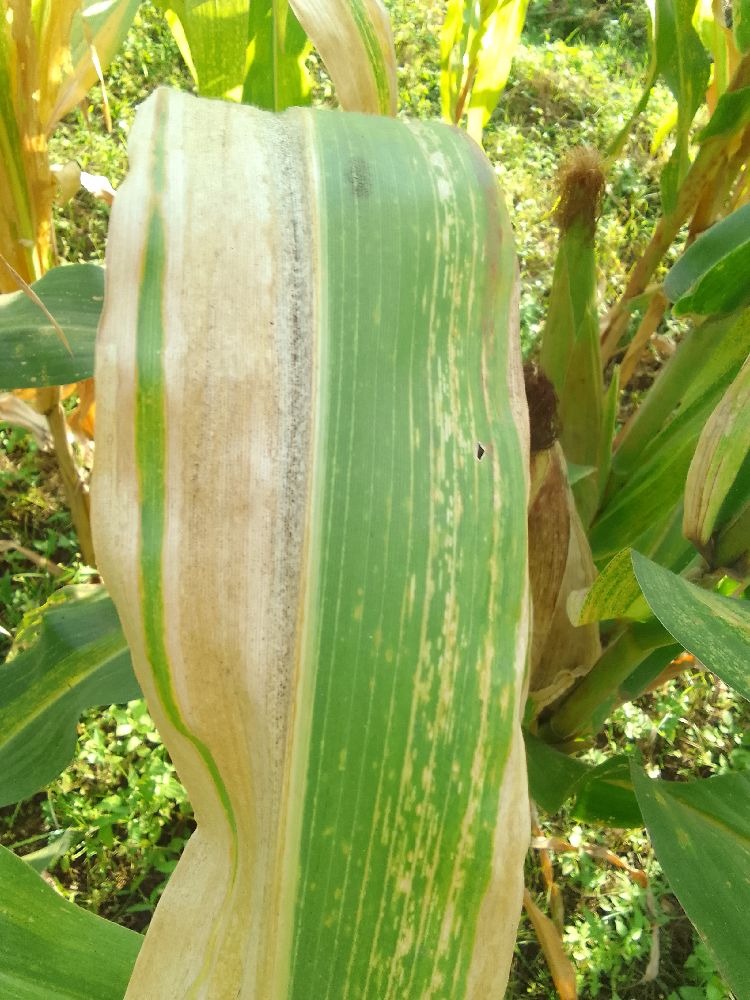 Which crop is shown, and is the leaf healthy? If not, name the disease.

maize, maize lethal necrosis
